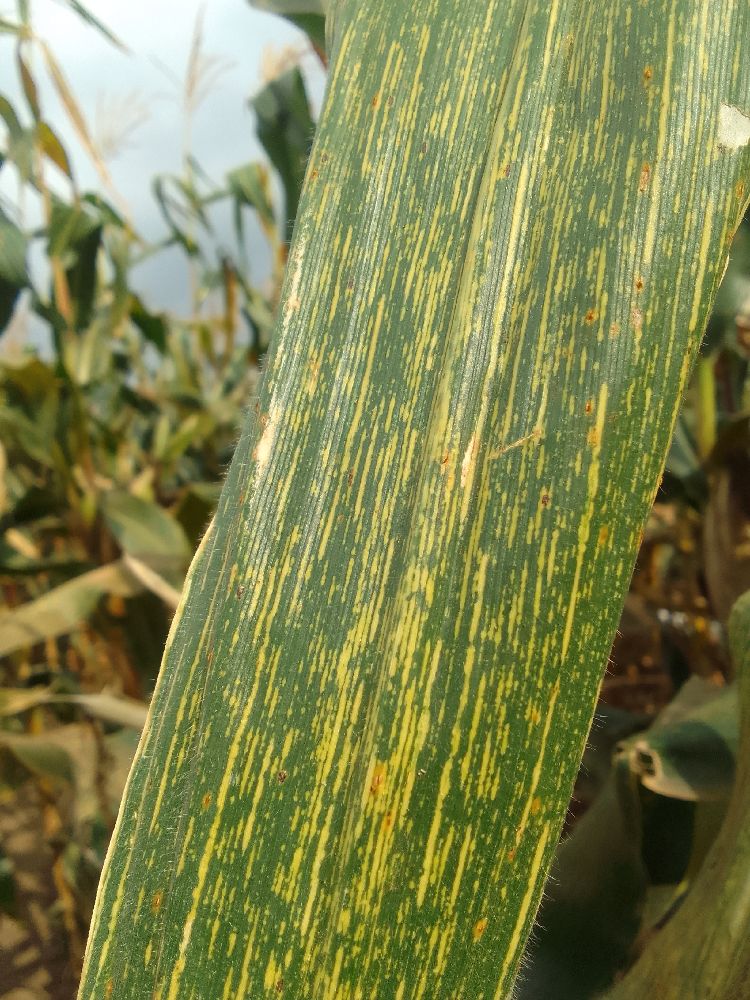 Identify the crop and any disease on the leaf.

maize, maize streak virus
